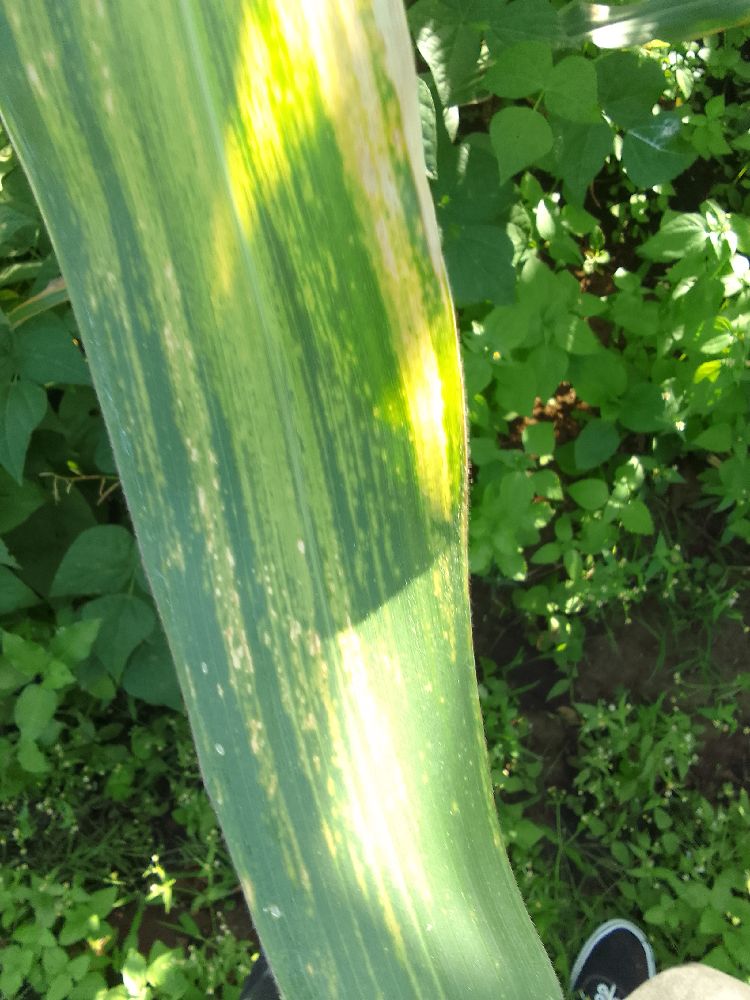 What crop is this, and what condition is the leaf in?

maize, maize lethal necrosis
